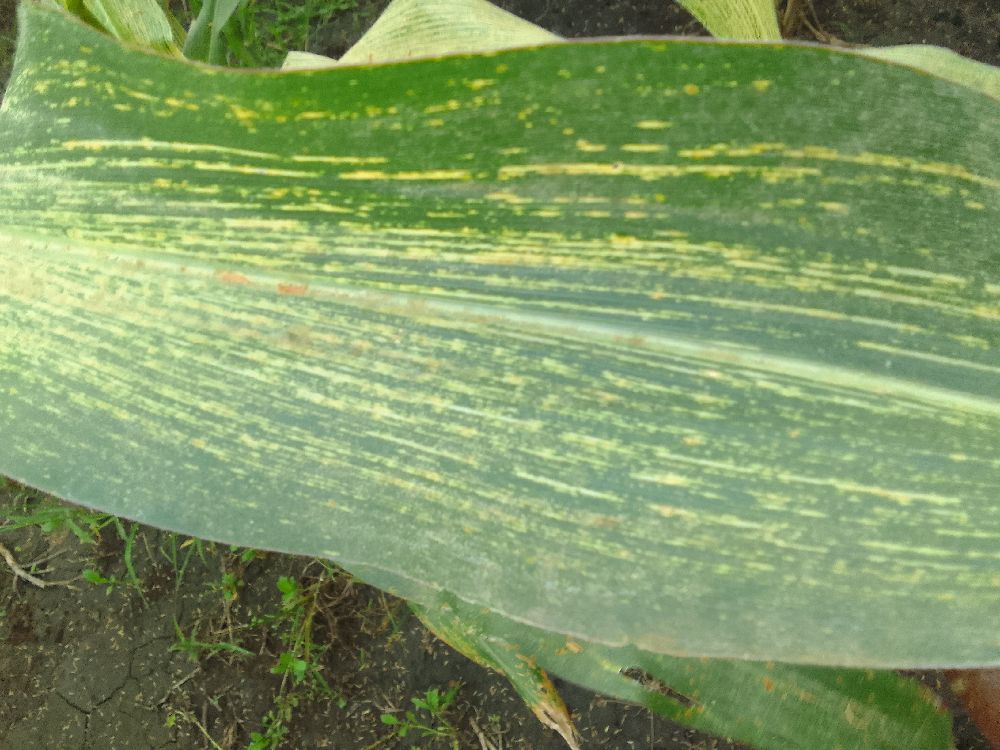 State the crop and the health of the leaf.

maize, maize streak virus
